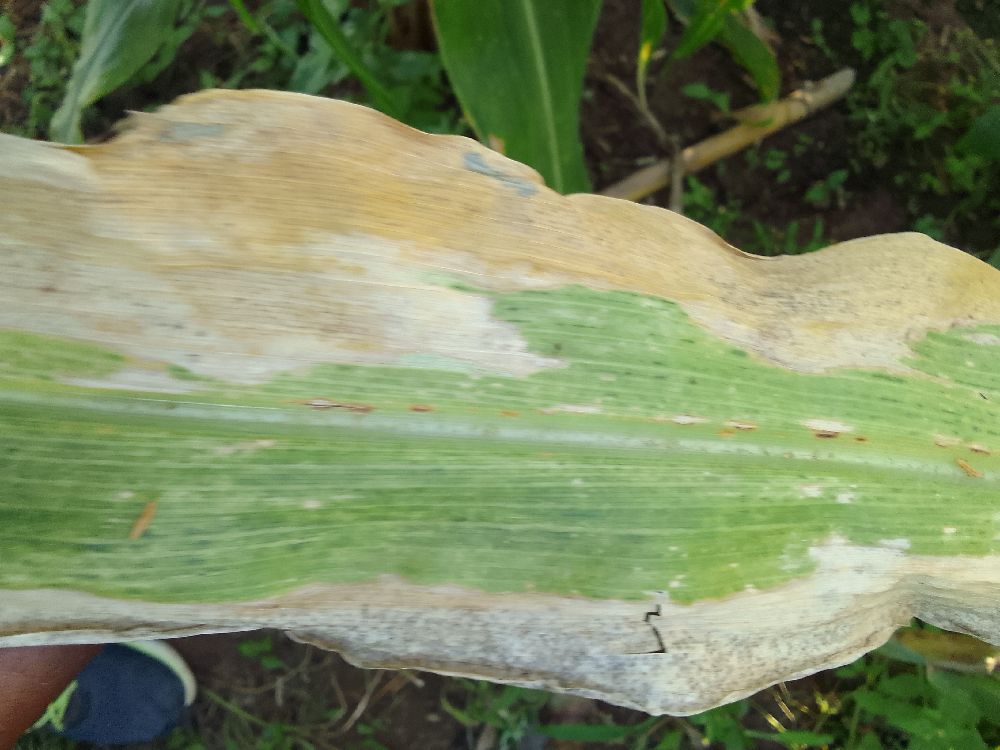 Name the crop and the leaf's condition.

maize, maize lethal necrosis
